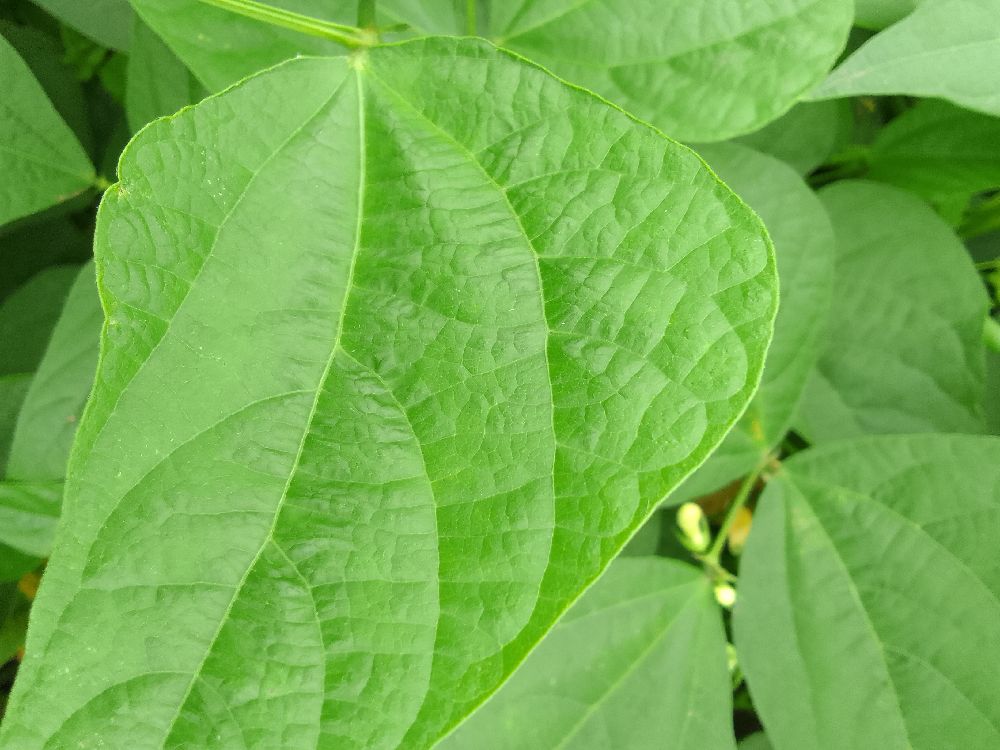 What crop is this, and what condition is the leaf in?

common bean, healthy
